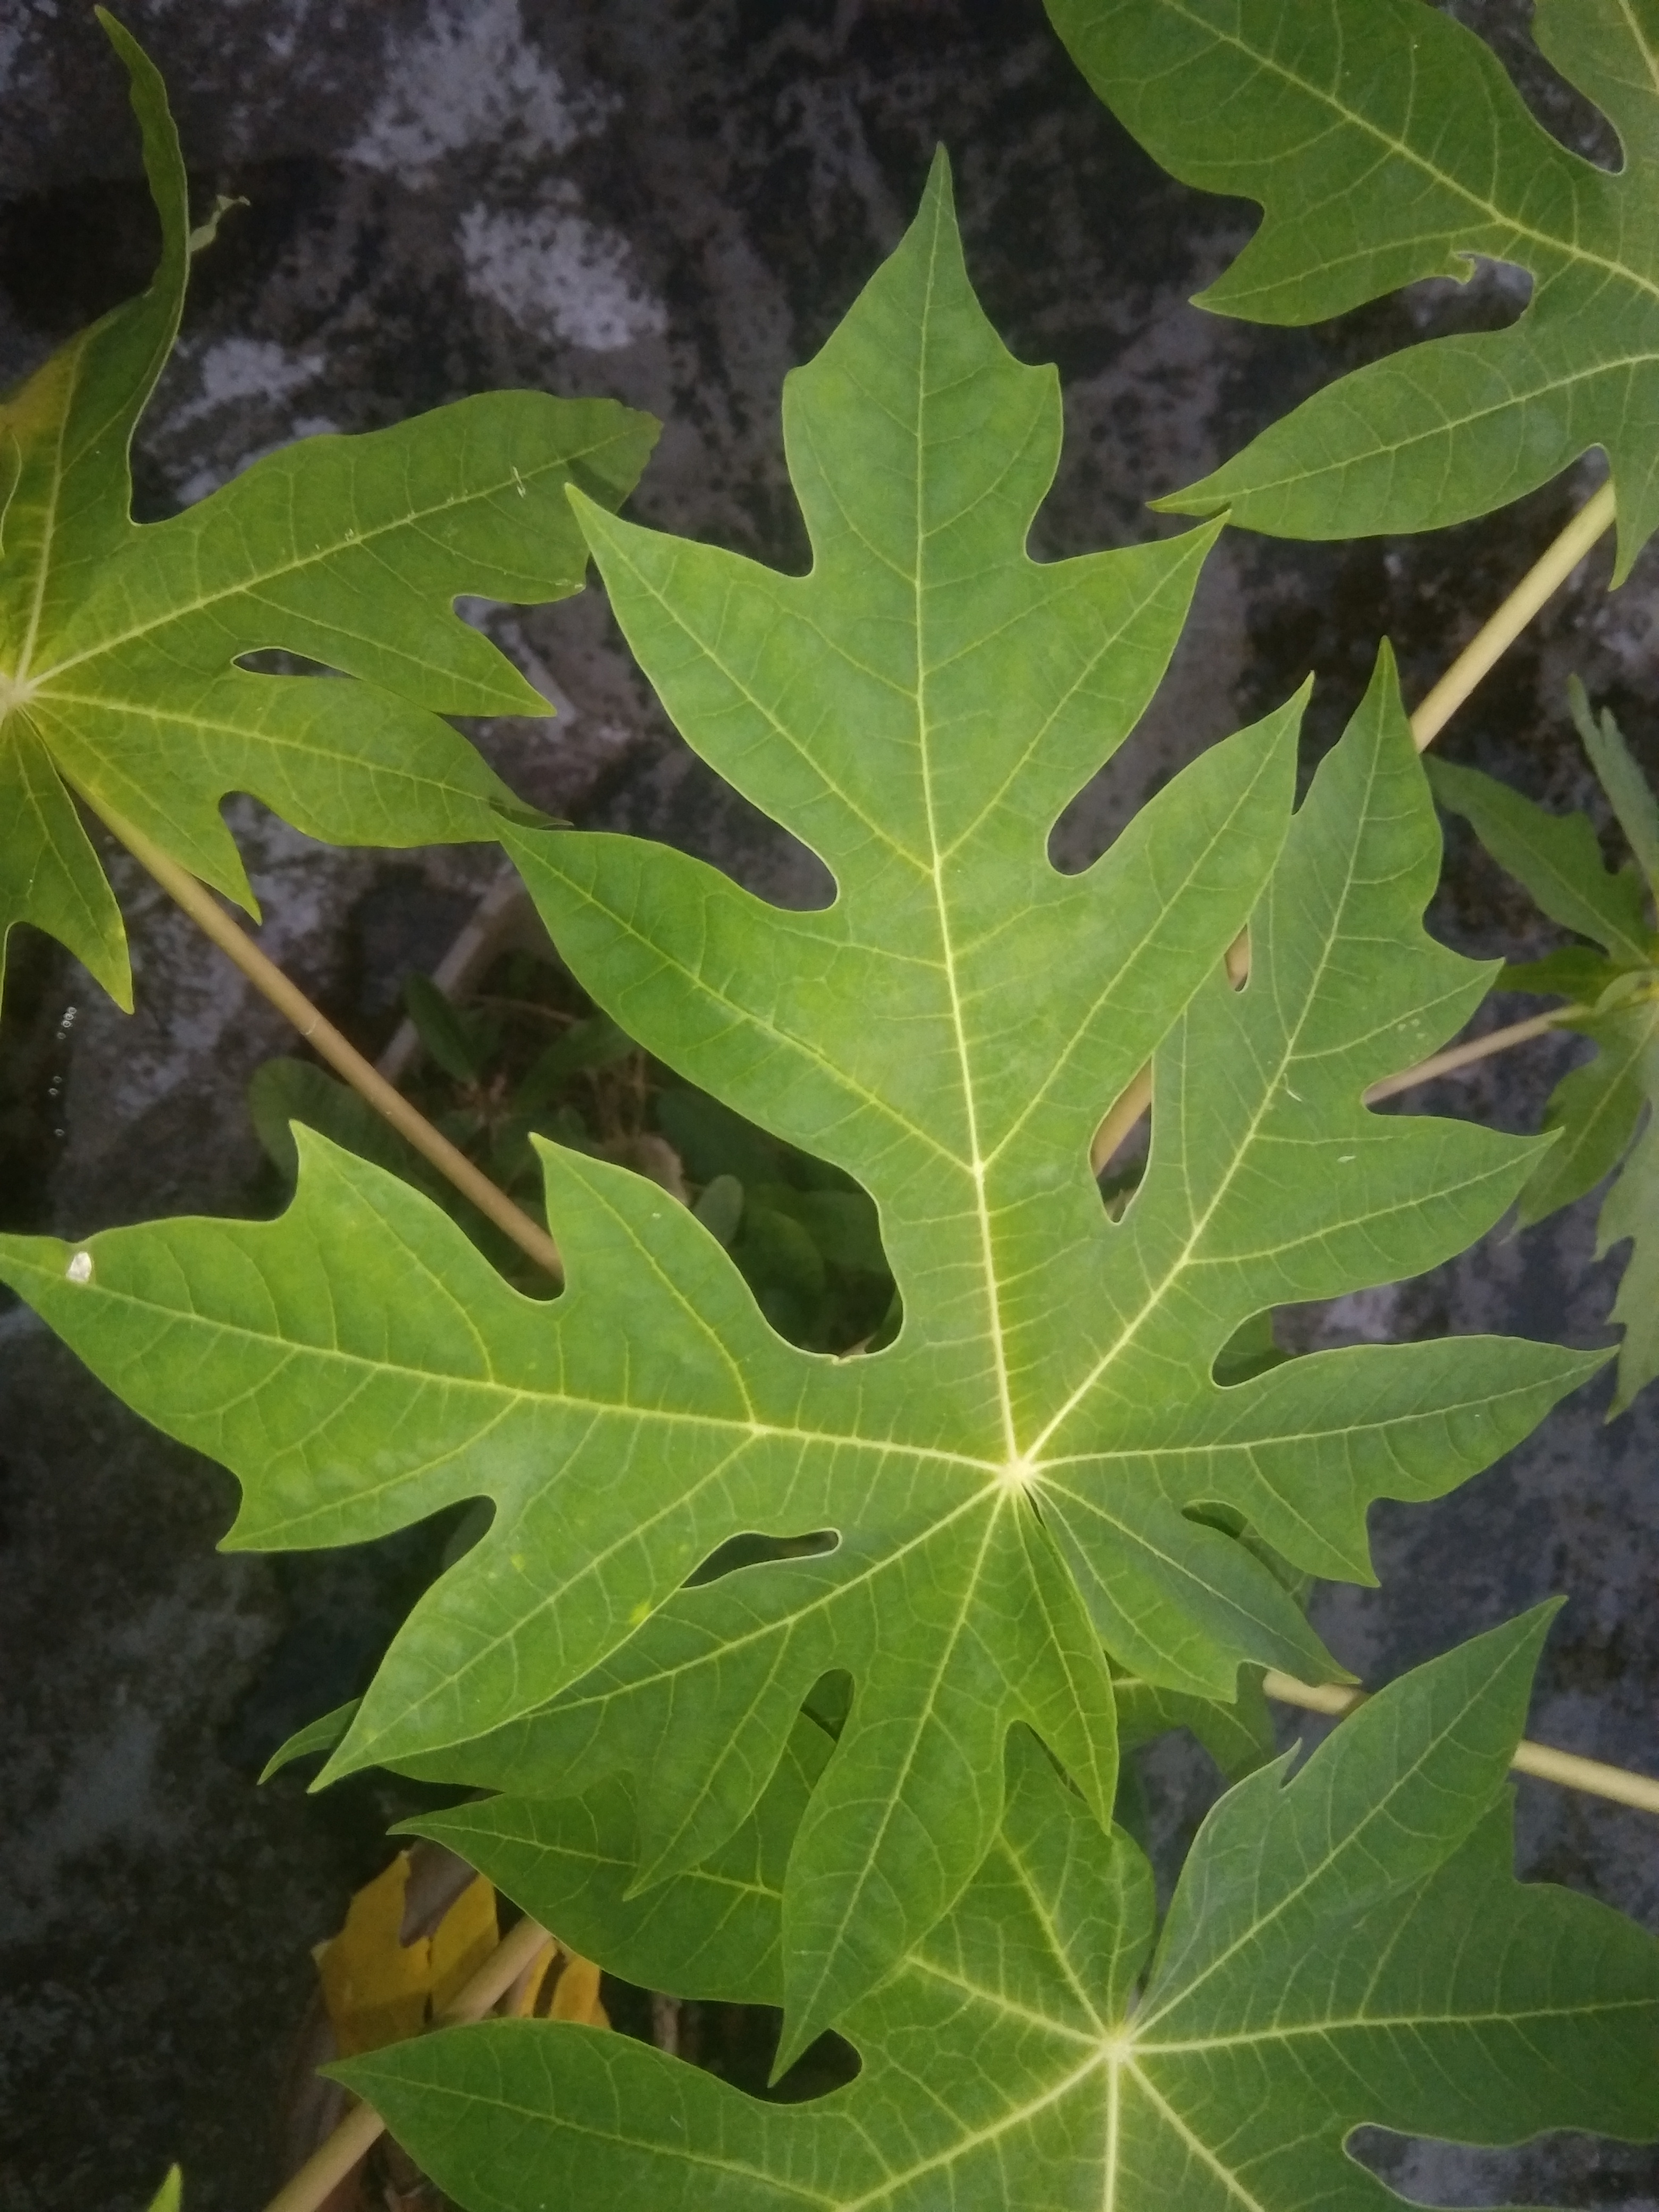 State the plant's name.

papaya
